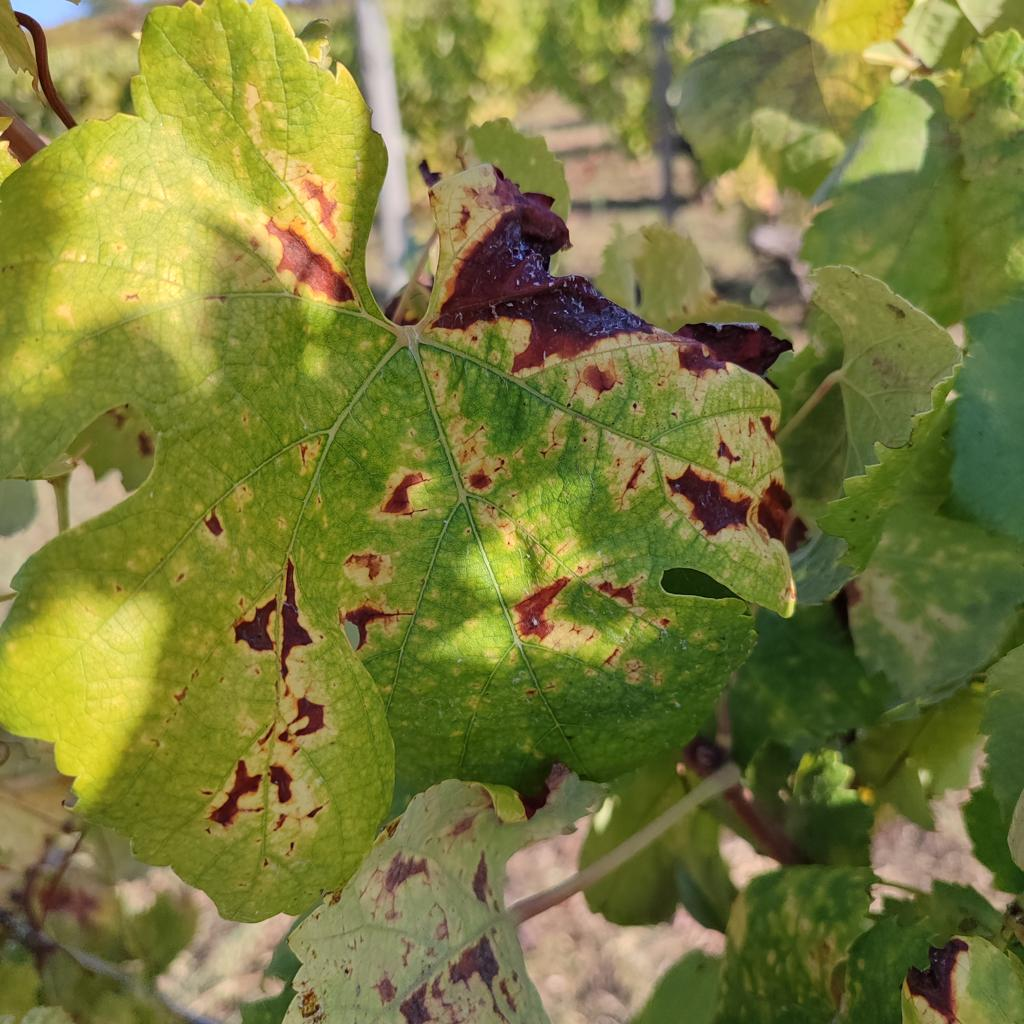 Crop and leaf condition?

grapevine, esca complex
